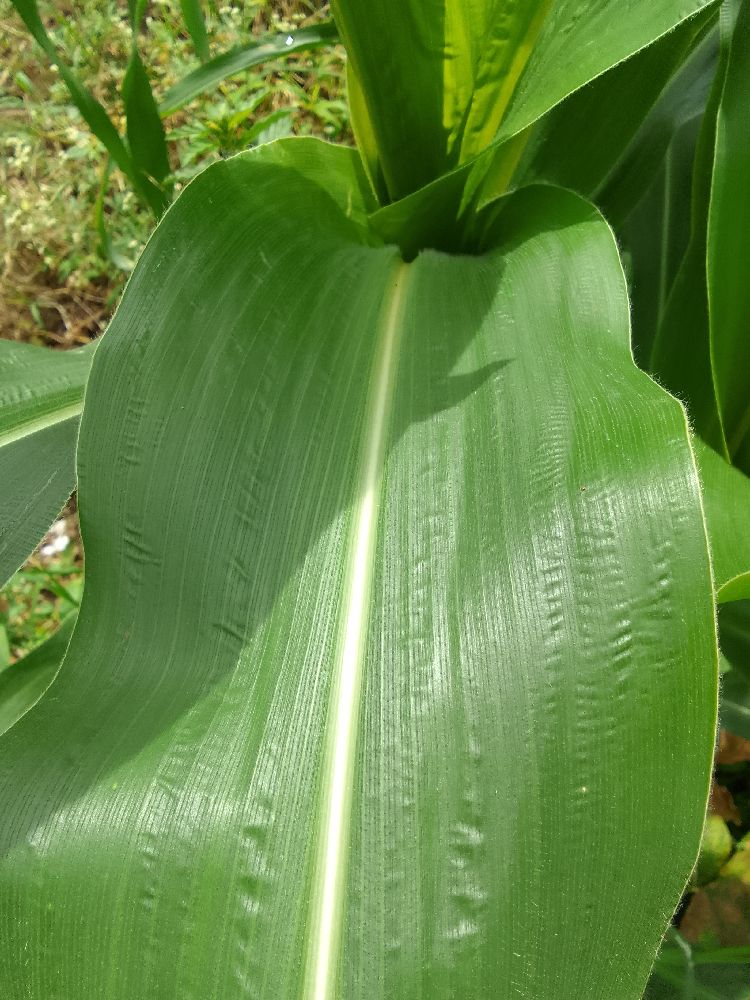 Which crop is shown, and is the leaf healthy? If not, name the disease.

maize, healthy
